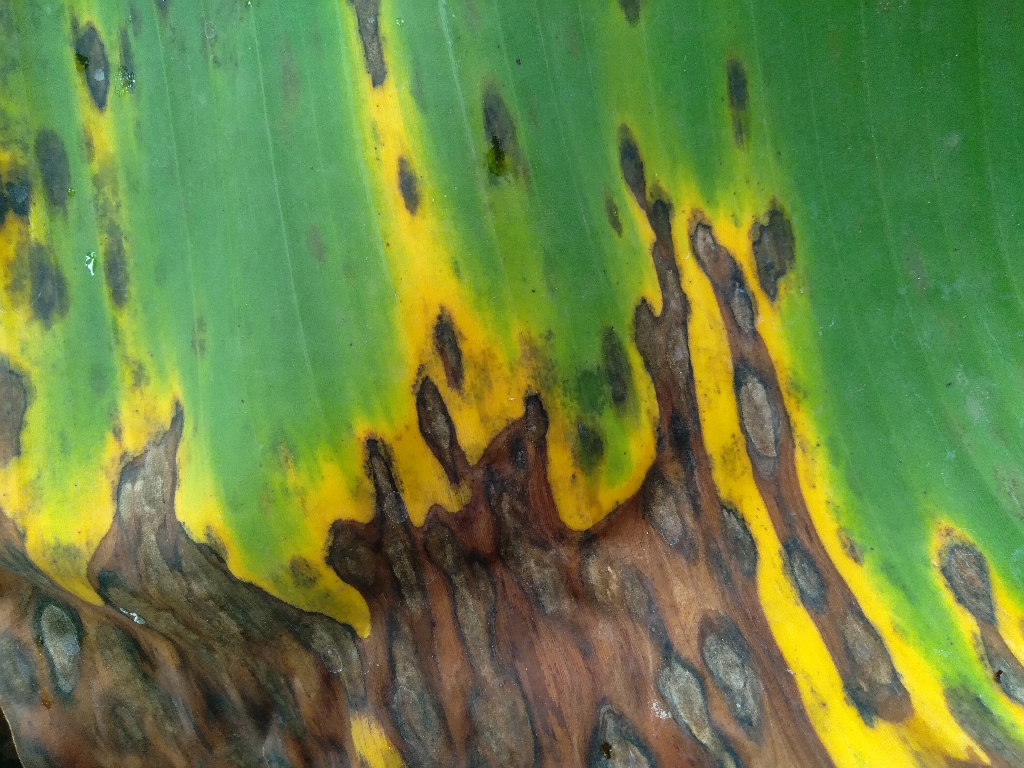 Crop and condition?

banana, black sigatoka
